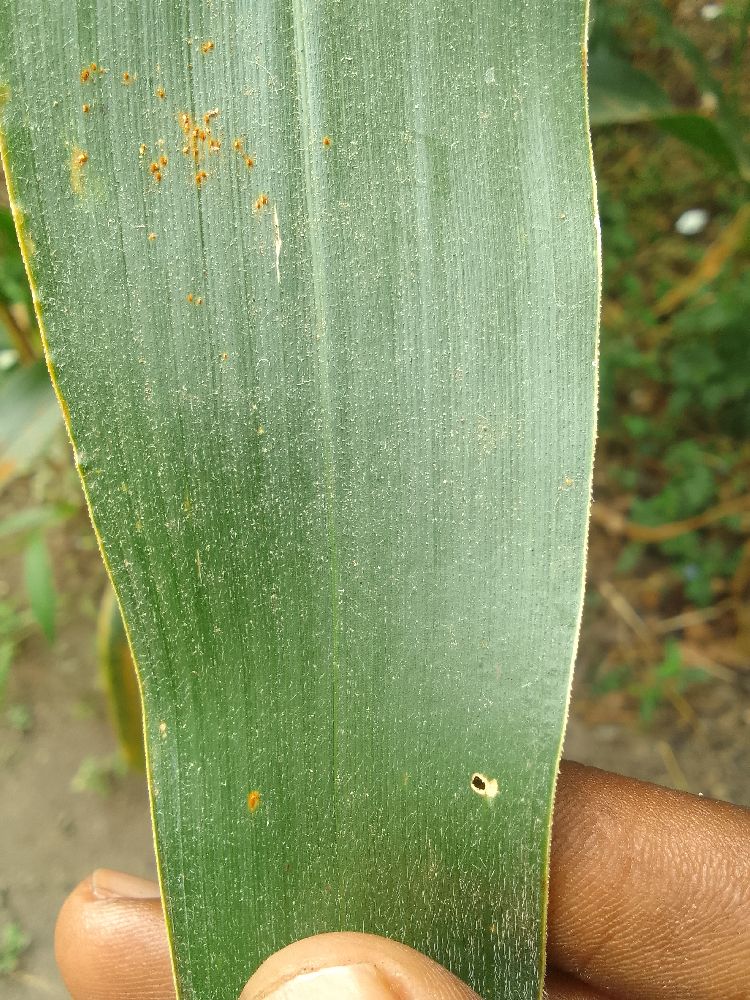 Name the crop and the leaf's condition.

maize, healthy
